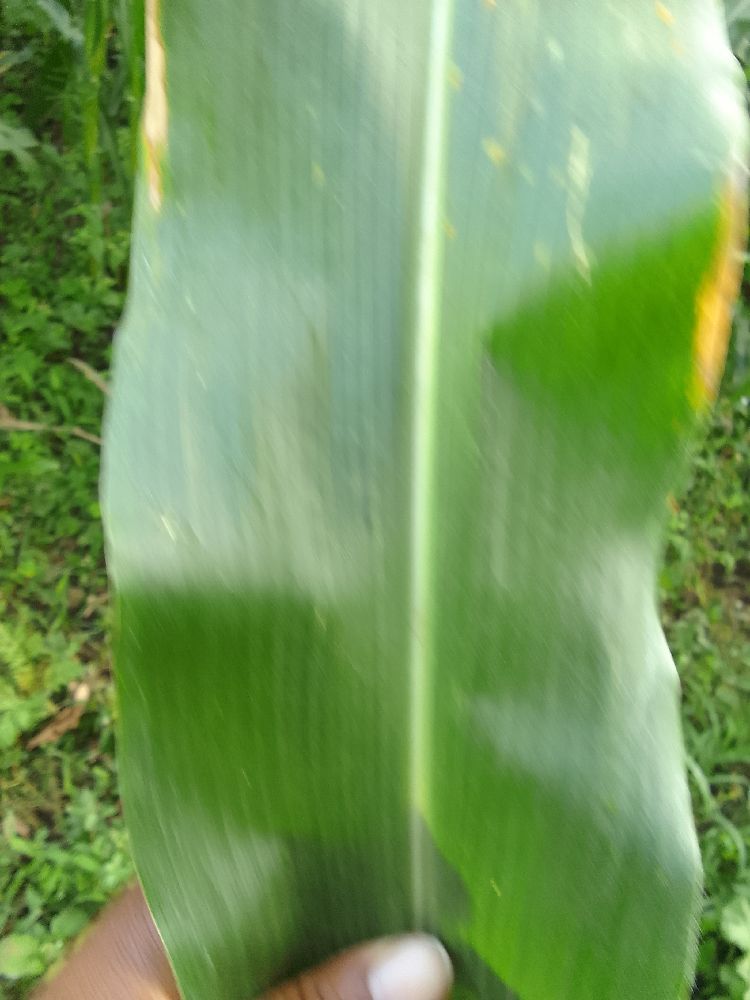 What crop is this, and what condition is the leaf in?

maize, healthy
